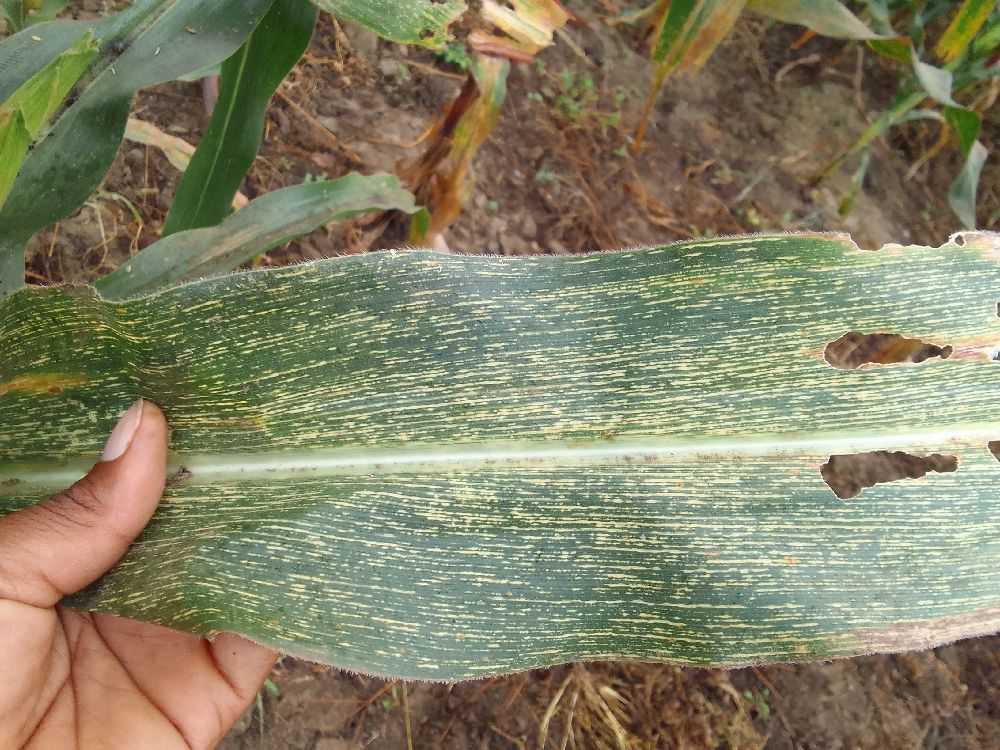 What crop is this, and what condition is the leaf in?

maize, maize streak virus
